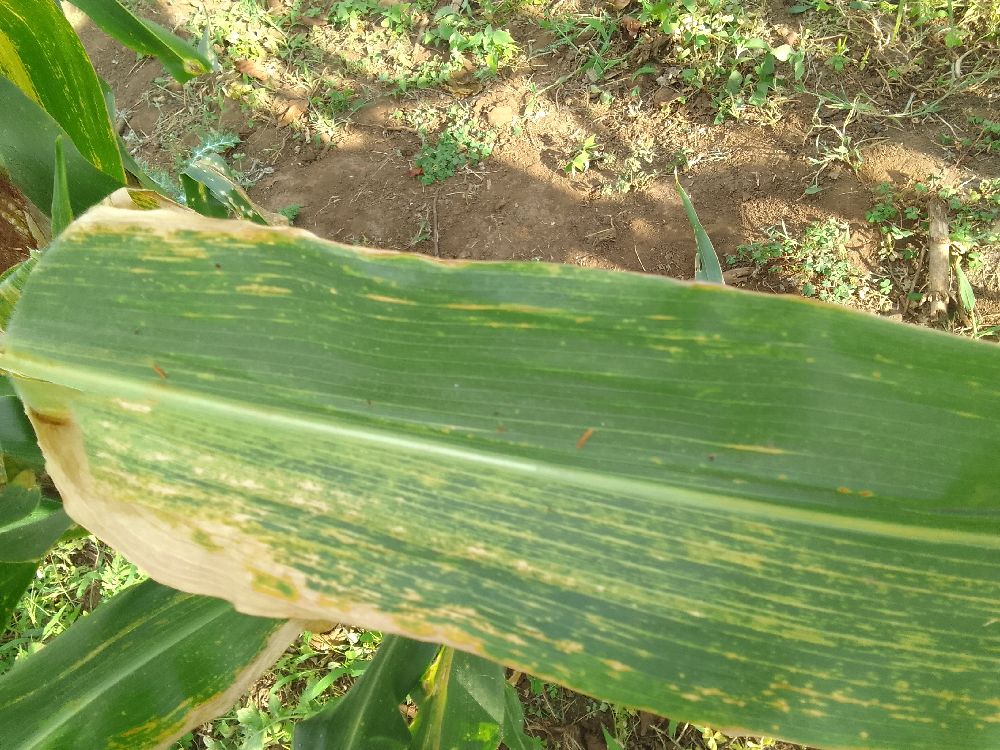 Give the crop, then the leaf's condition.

maize, maize lethal necrosis
